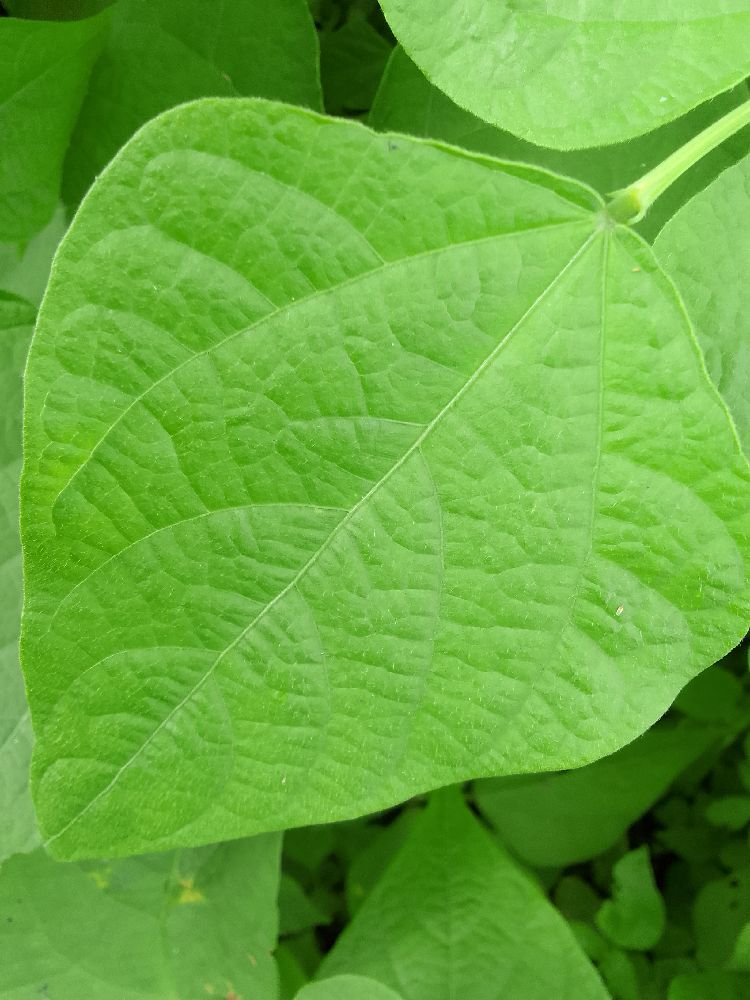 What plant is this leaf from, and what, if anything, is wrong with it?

common bean, healthy
